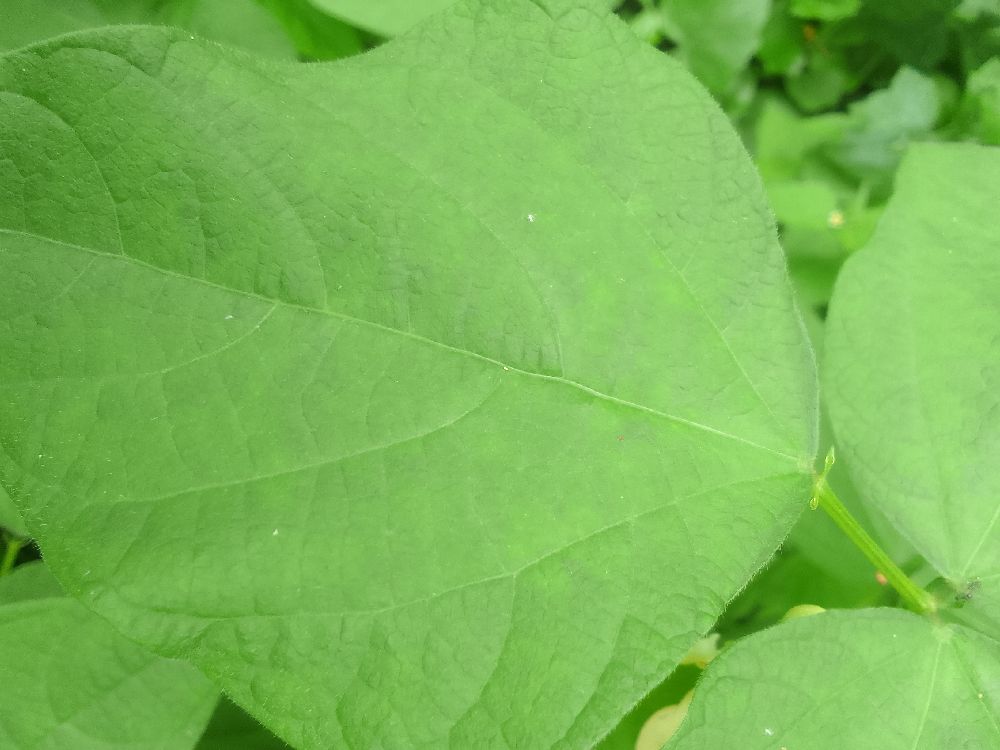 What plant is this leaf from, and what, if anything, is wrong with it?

common bean, healthy
